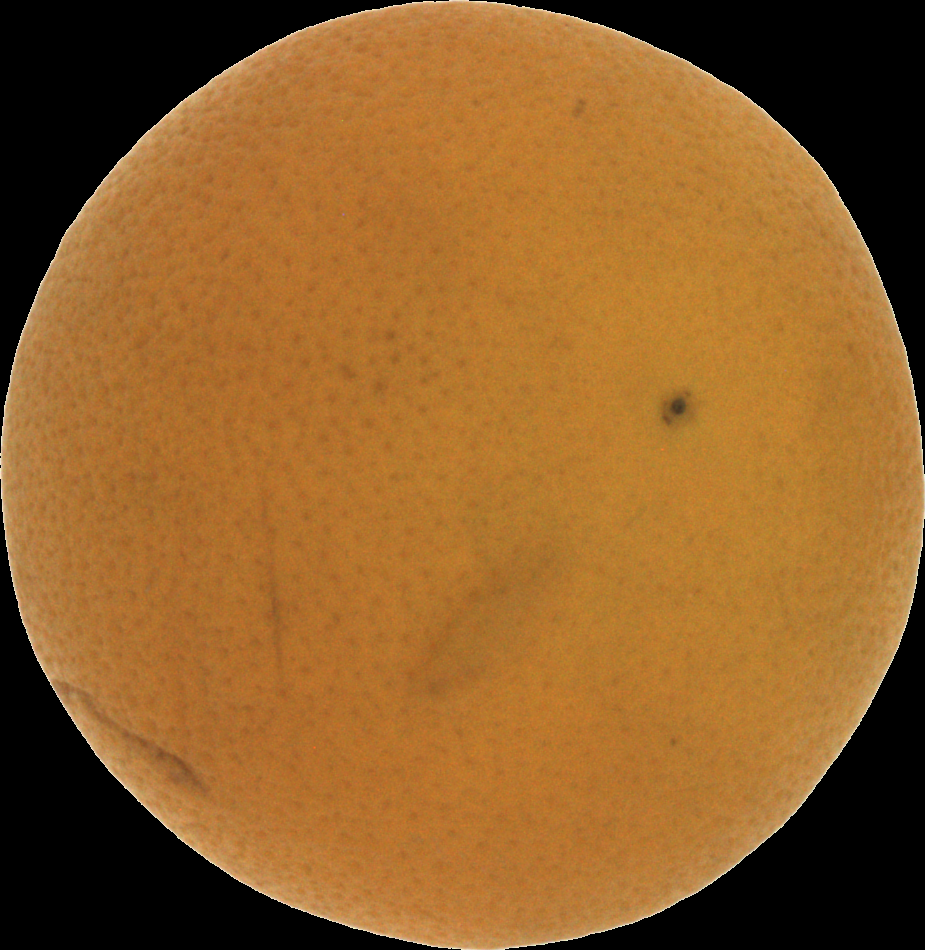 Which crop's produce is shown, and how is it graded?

orange, bad
